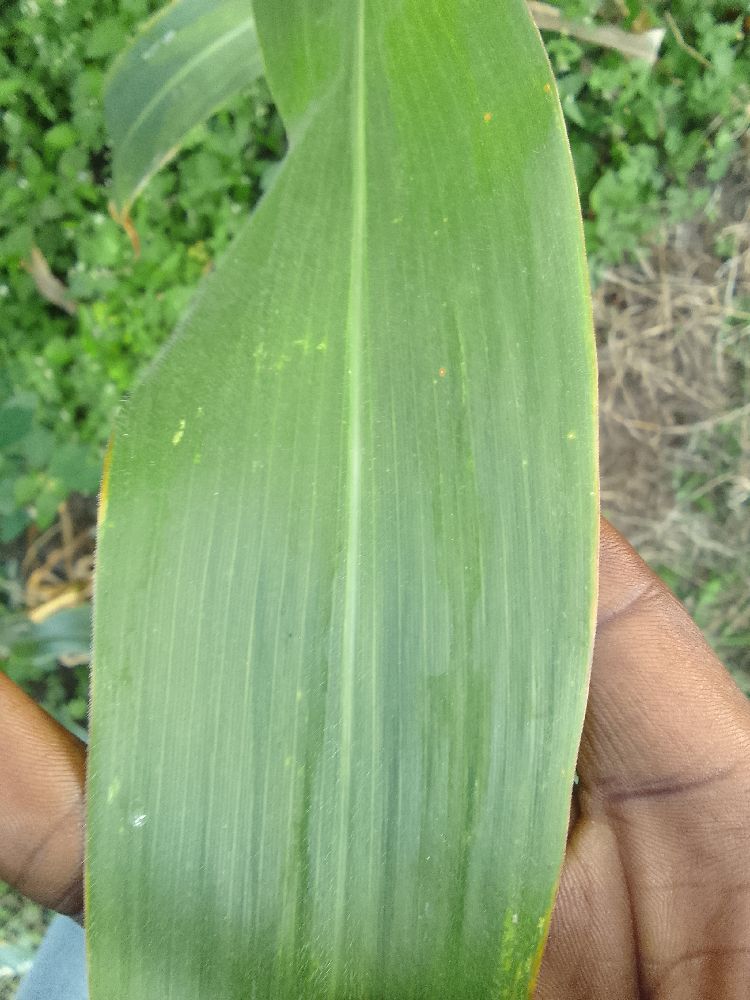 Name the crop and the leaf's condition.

maize, healthy
